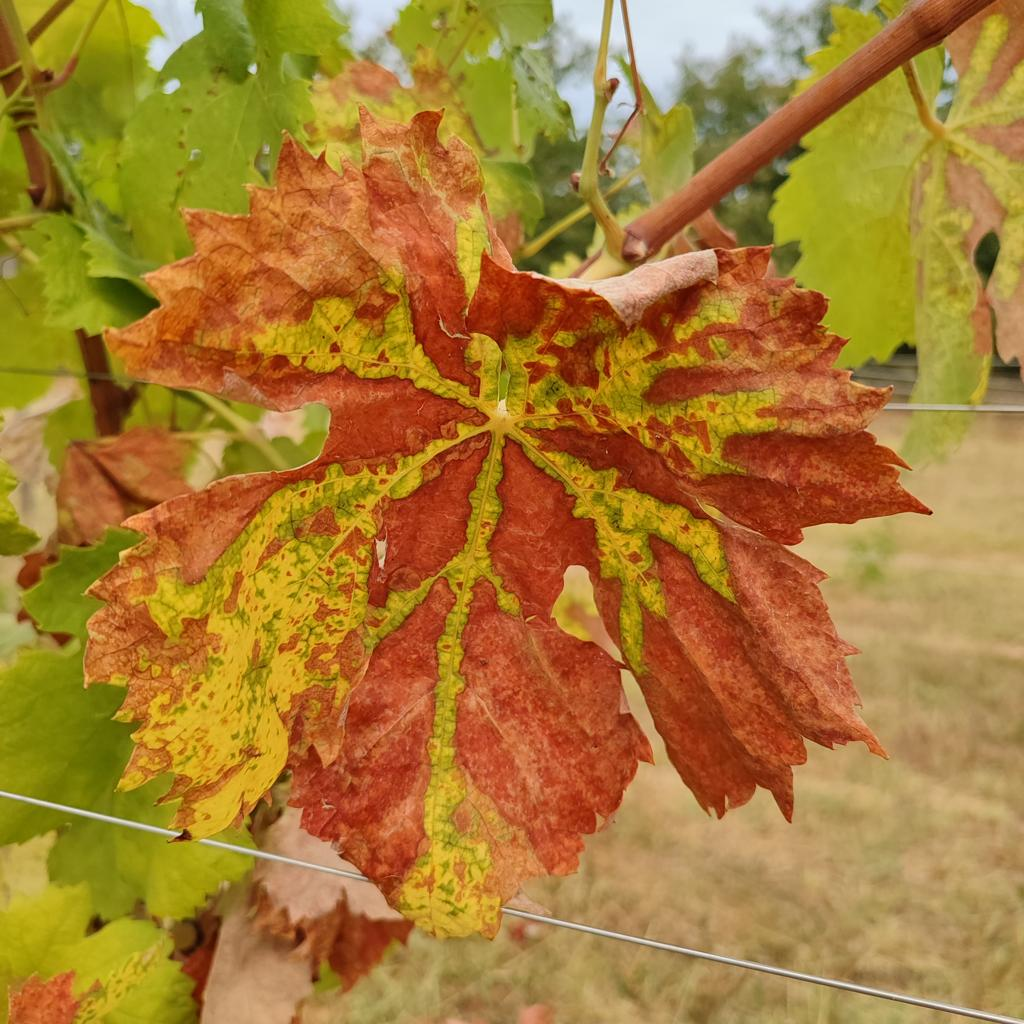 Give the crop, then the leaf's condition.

grapevine, esca complex
